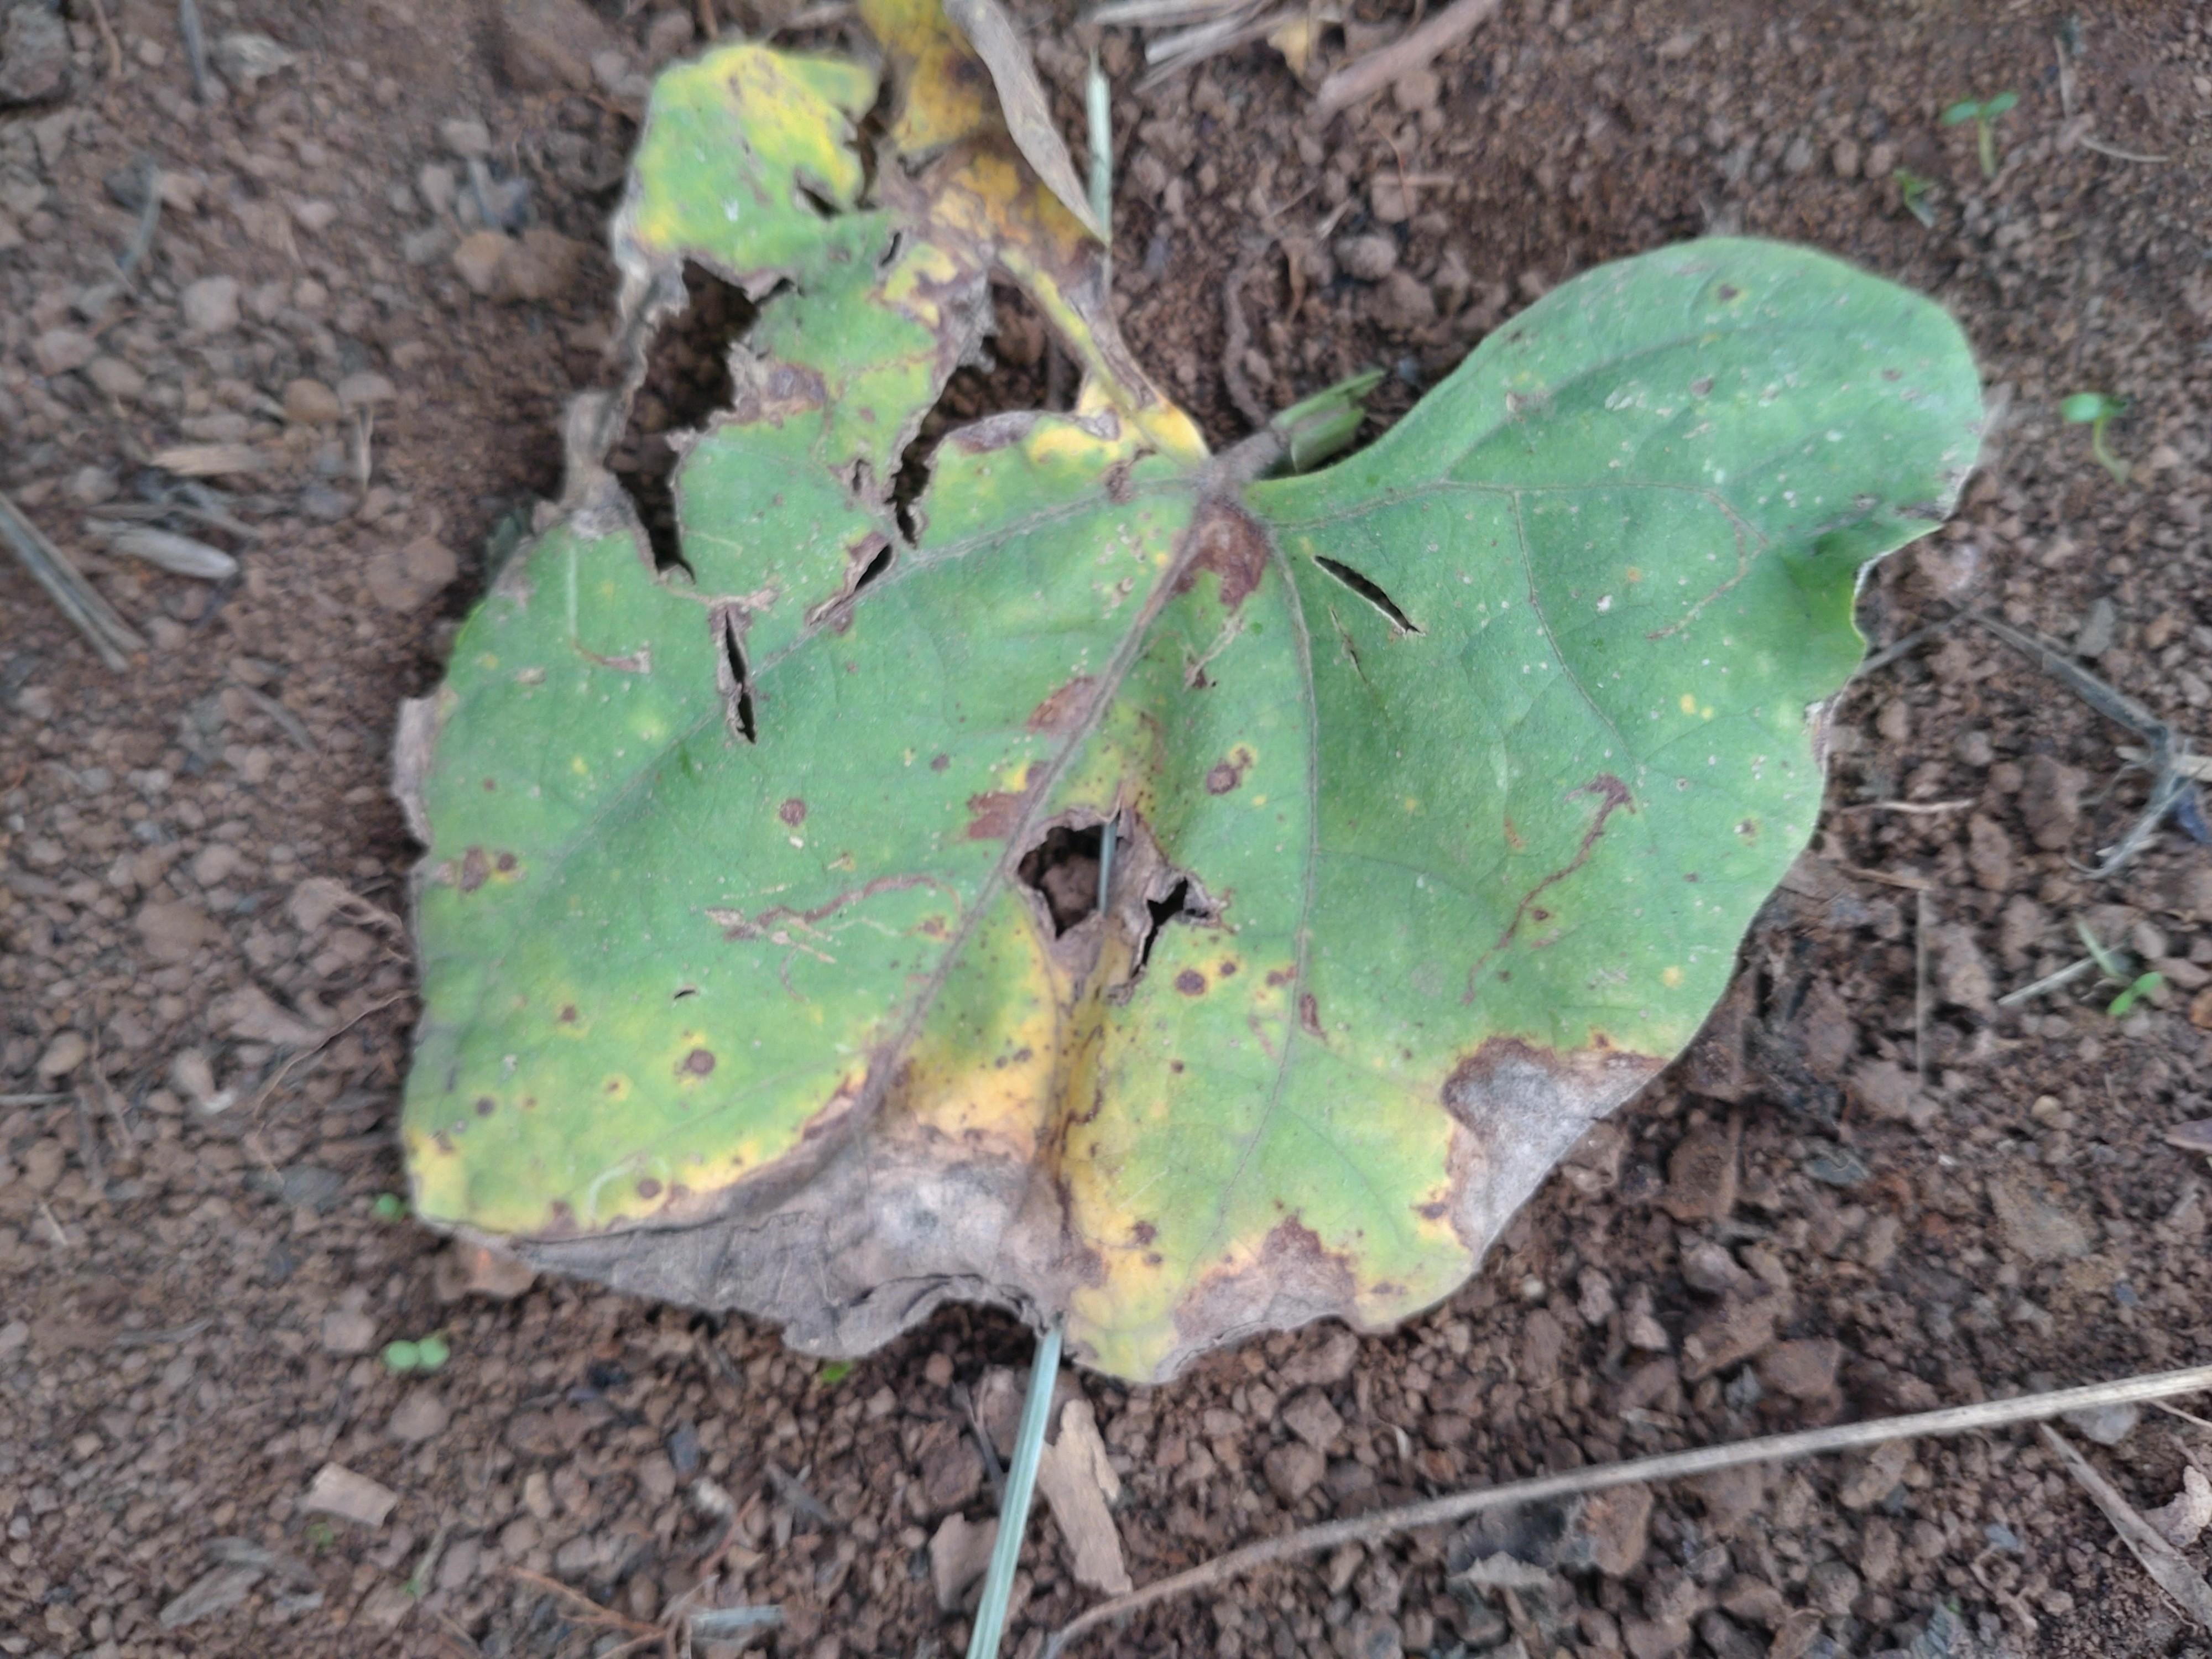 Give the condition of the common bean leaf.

rust
